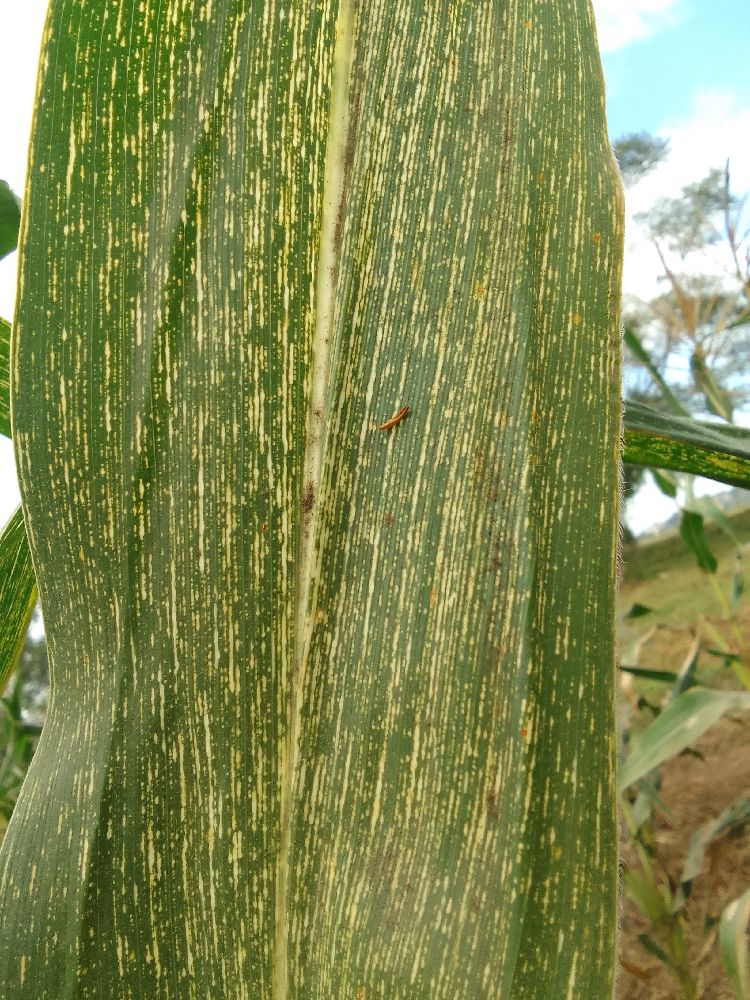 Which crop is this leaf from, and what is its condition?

maize, maize streak virus
